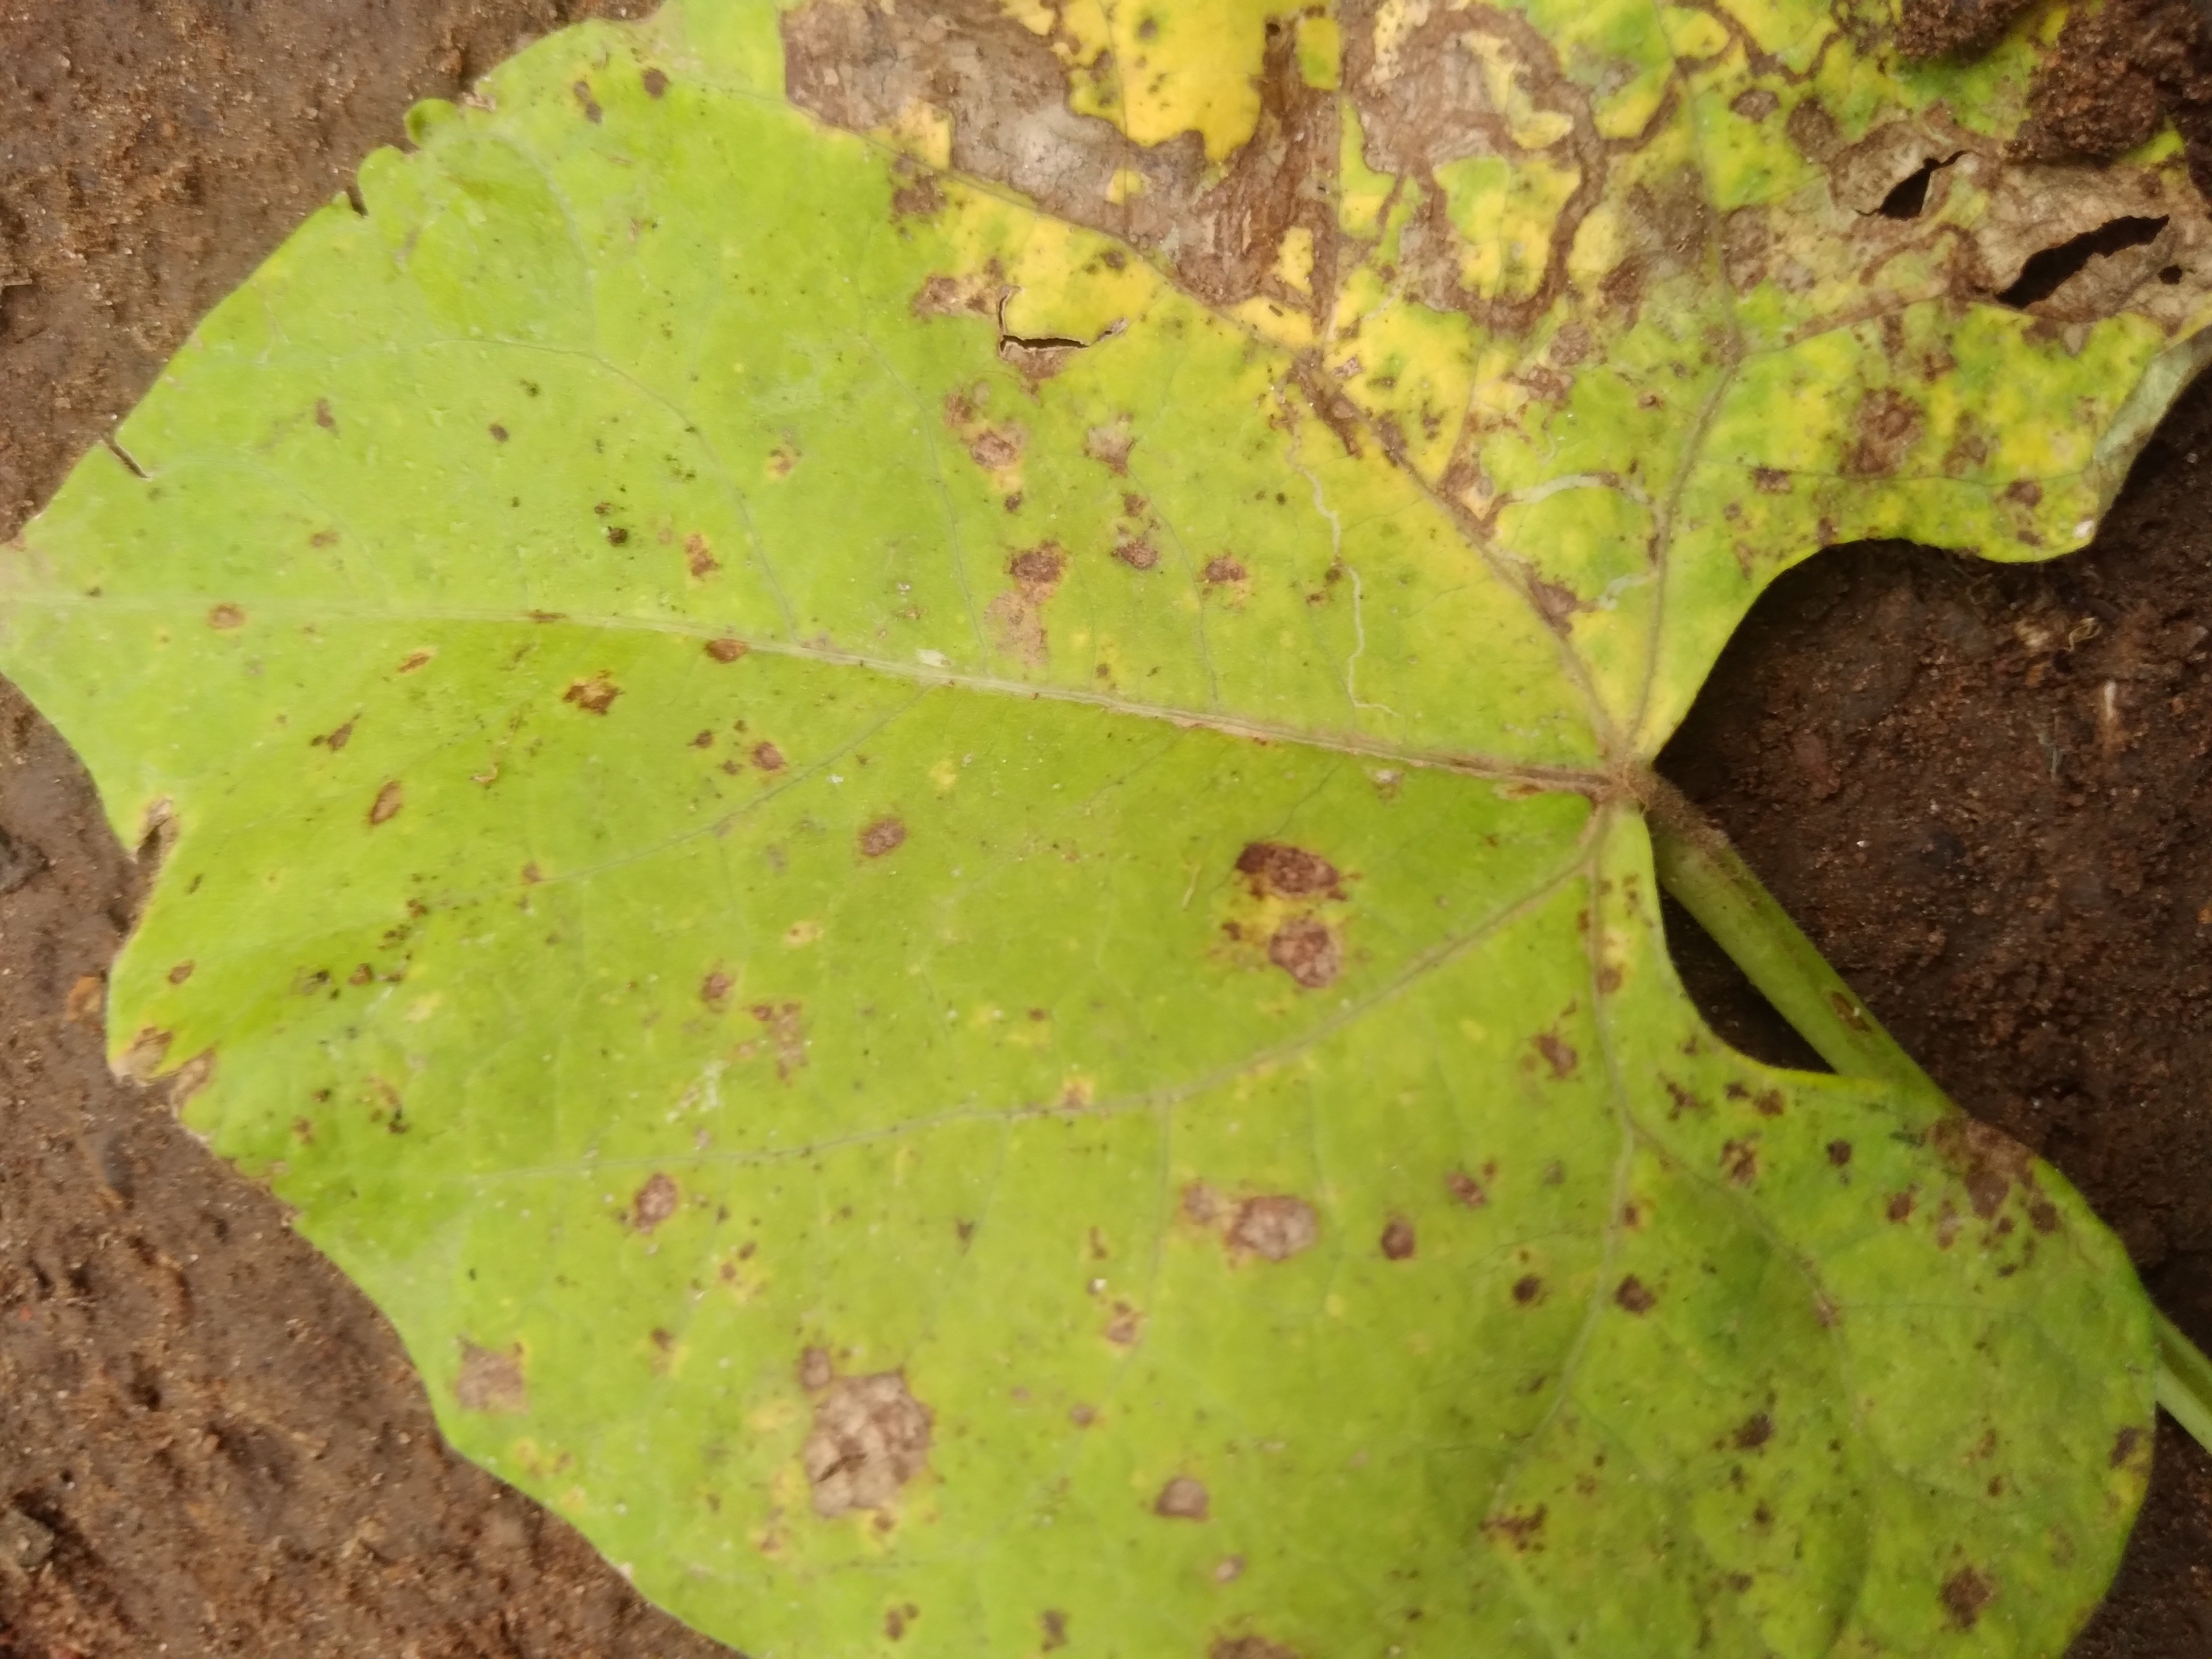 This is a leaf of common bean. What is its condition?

rust
